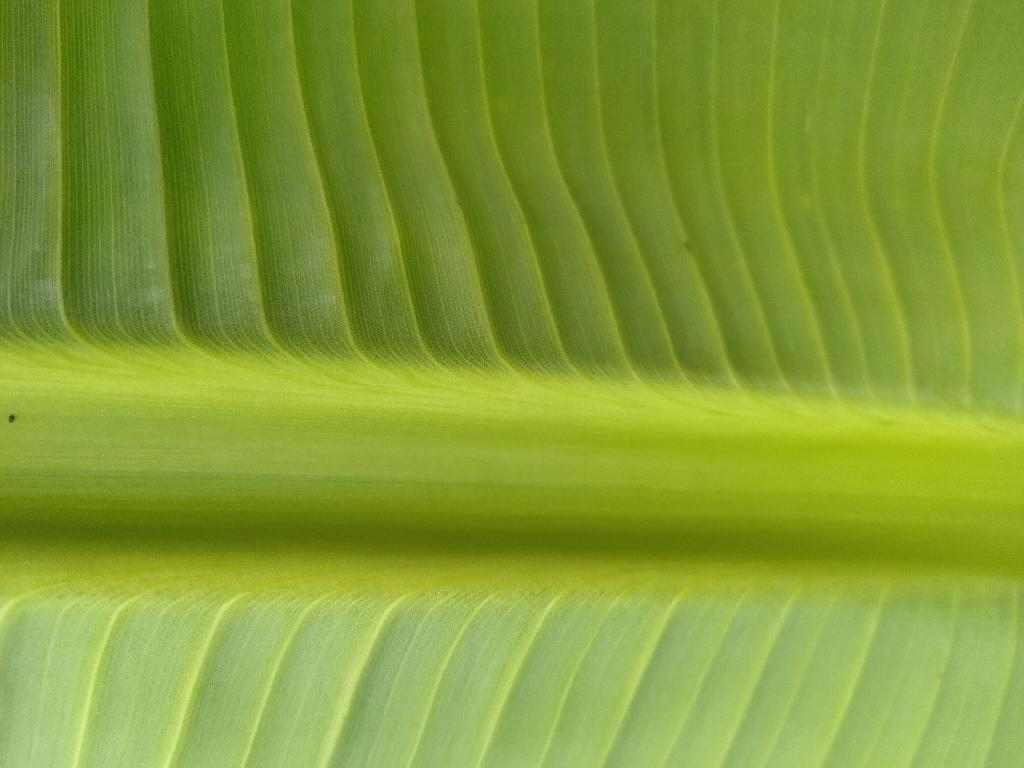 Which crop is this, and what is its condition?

banana, healthy
